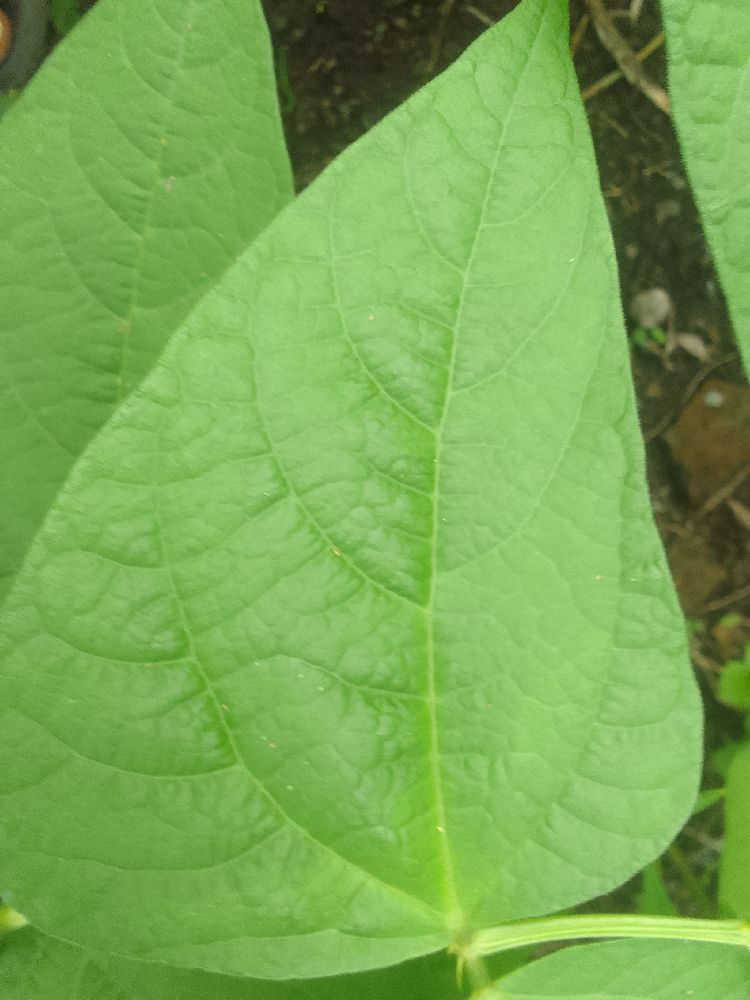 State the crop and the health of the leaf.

common bean, healthy
